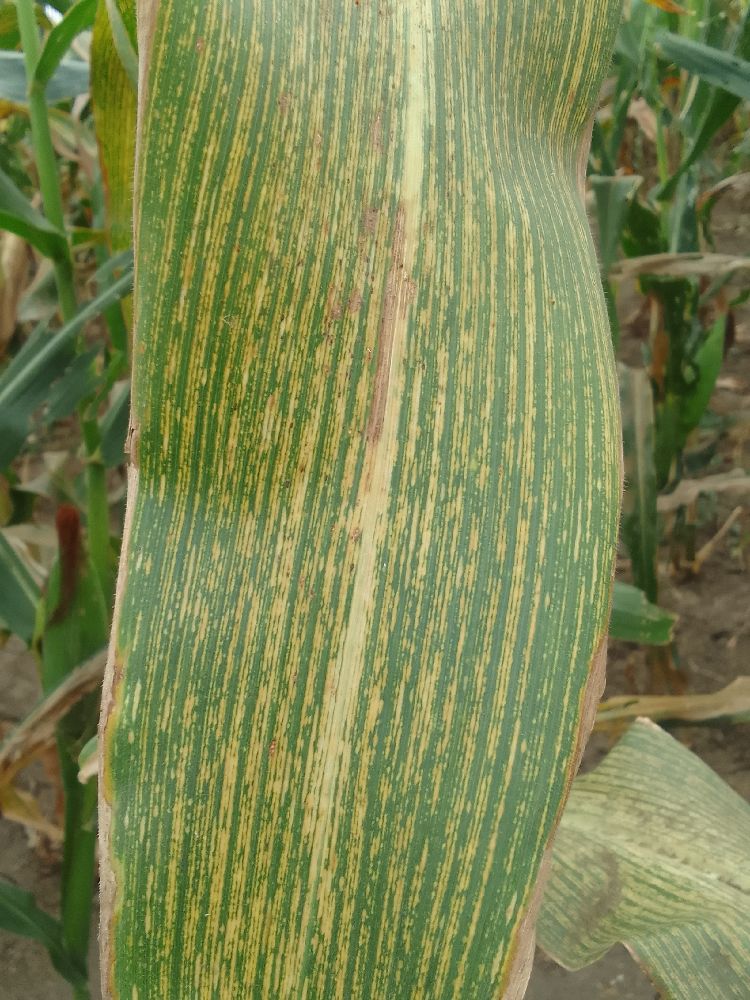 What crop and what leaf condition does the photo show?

maize, maize streak virus
